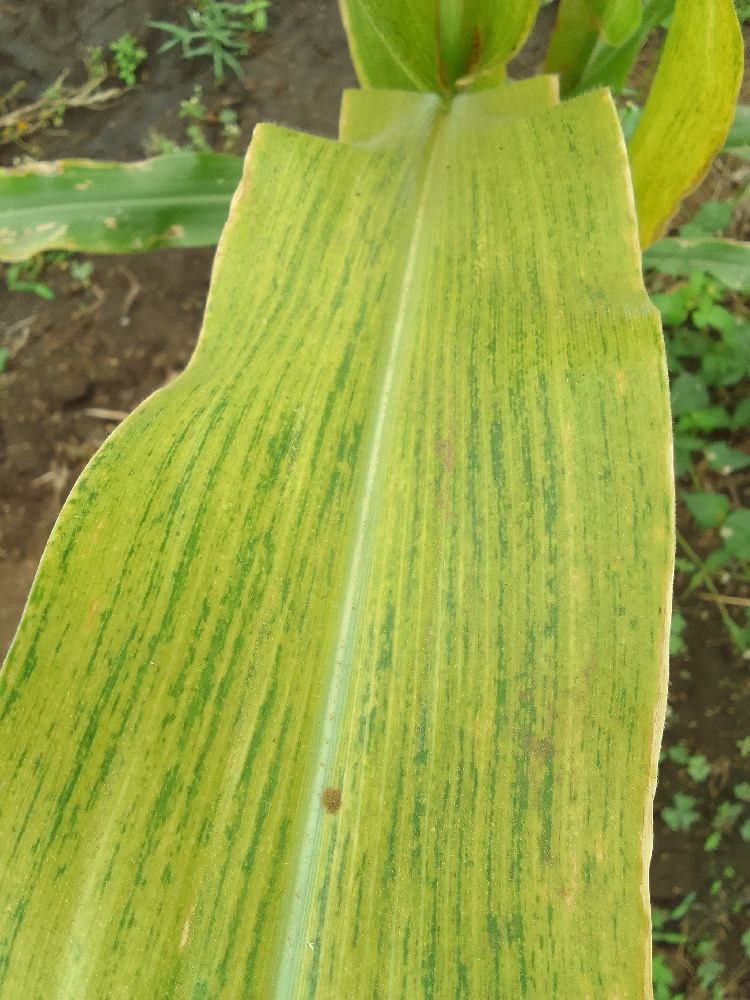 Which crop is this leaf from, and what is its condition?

maize, maize lethal necrosis
